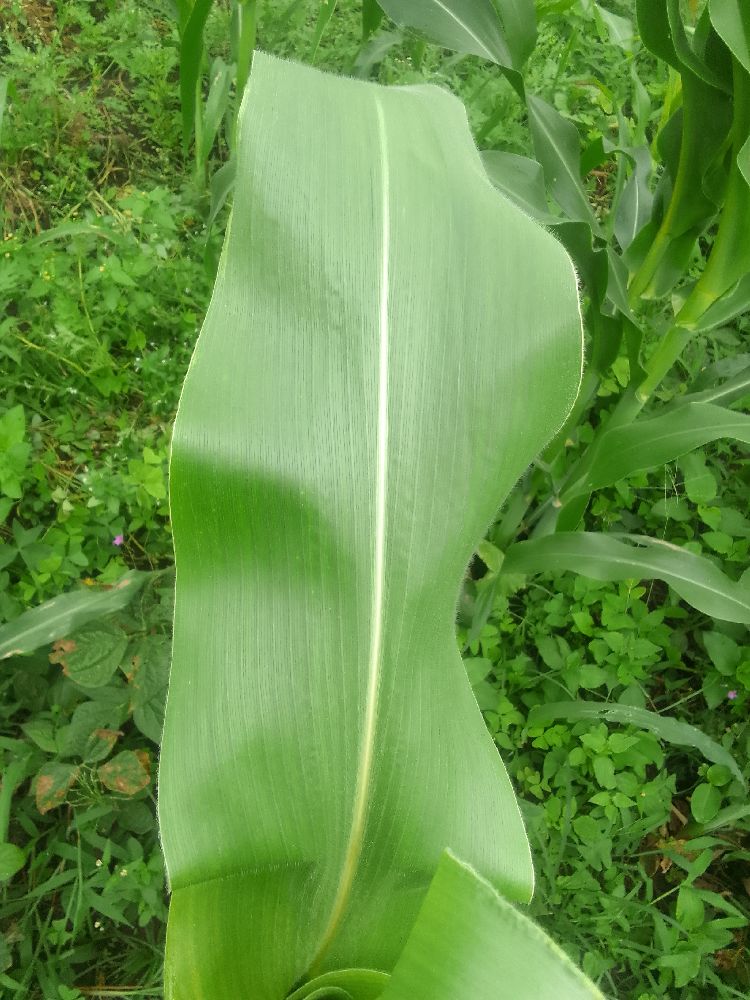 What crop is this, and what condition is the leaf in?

maize, healthy
